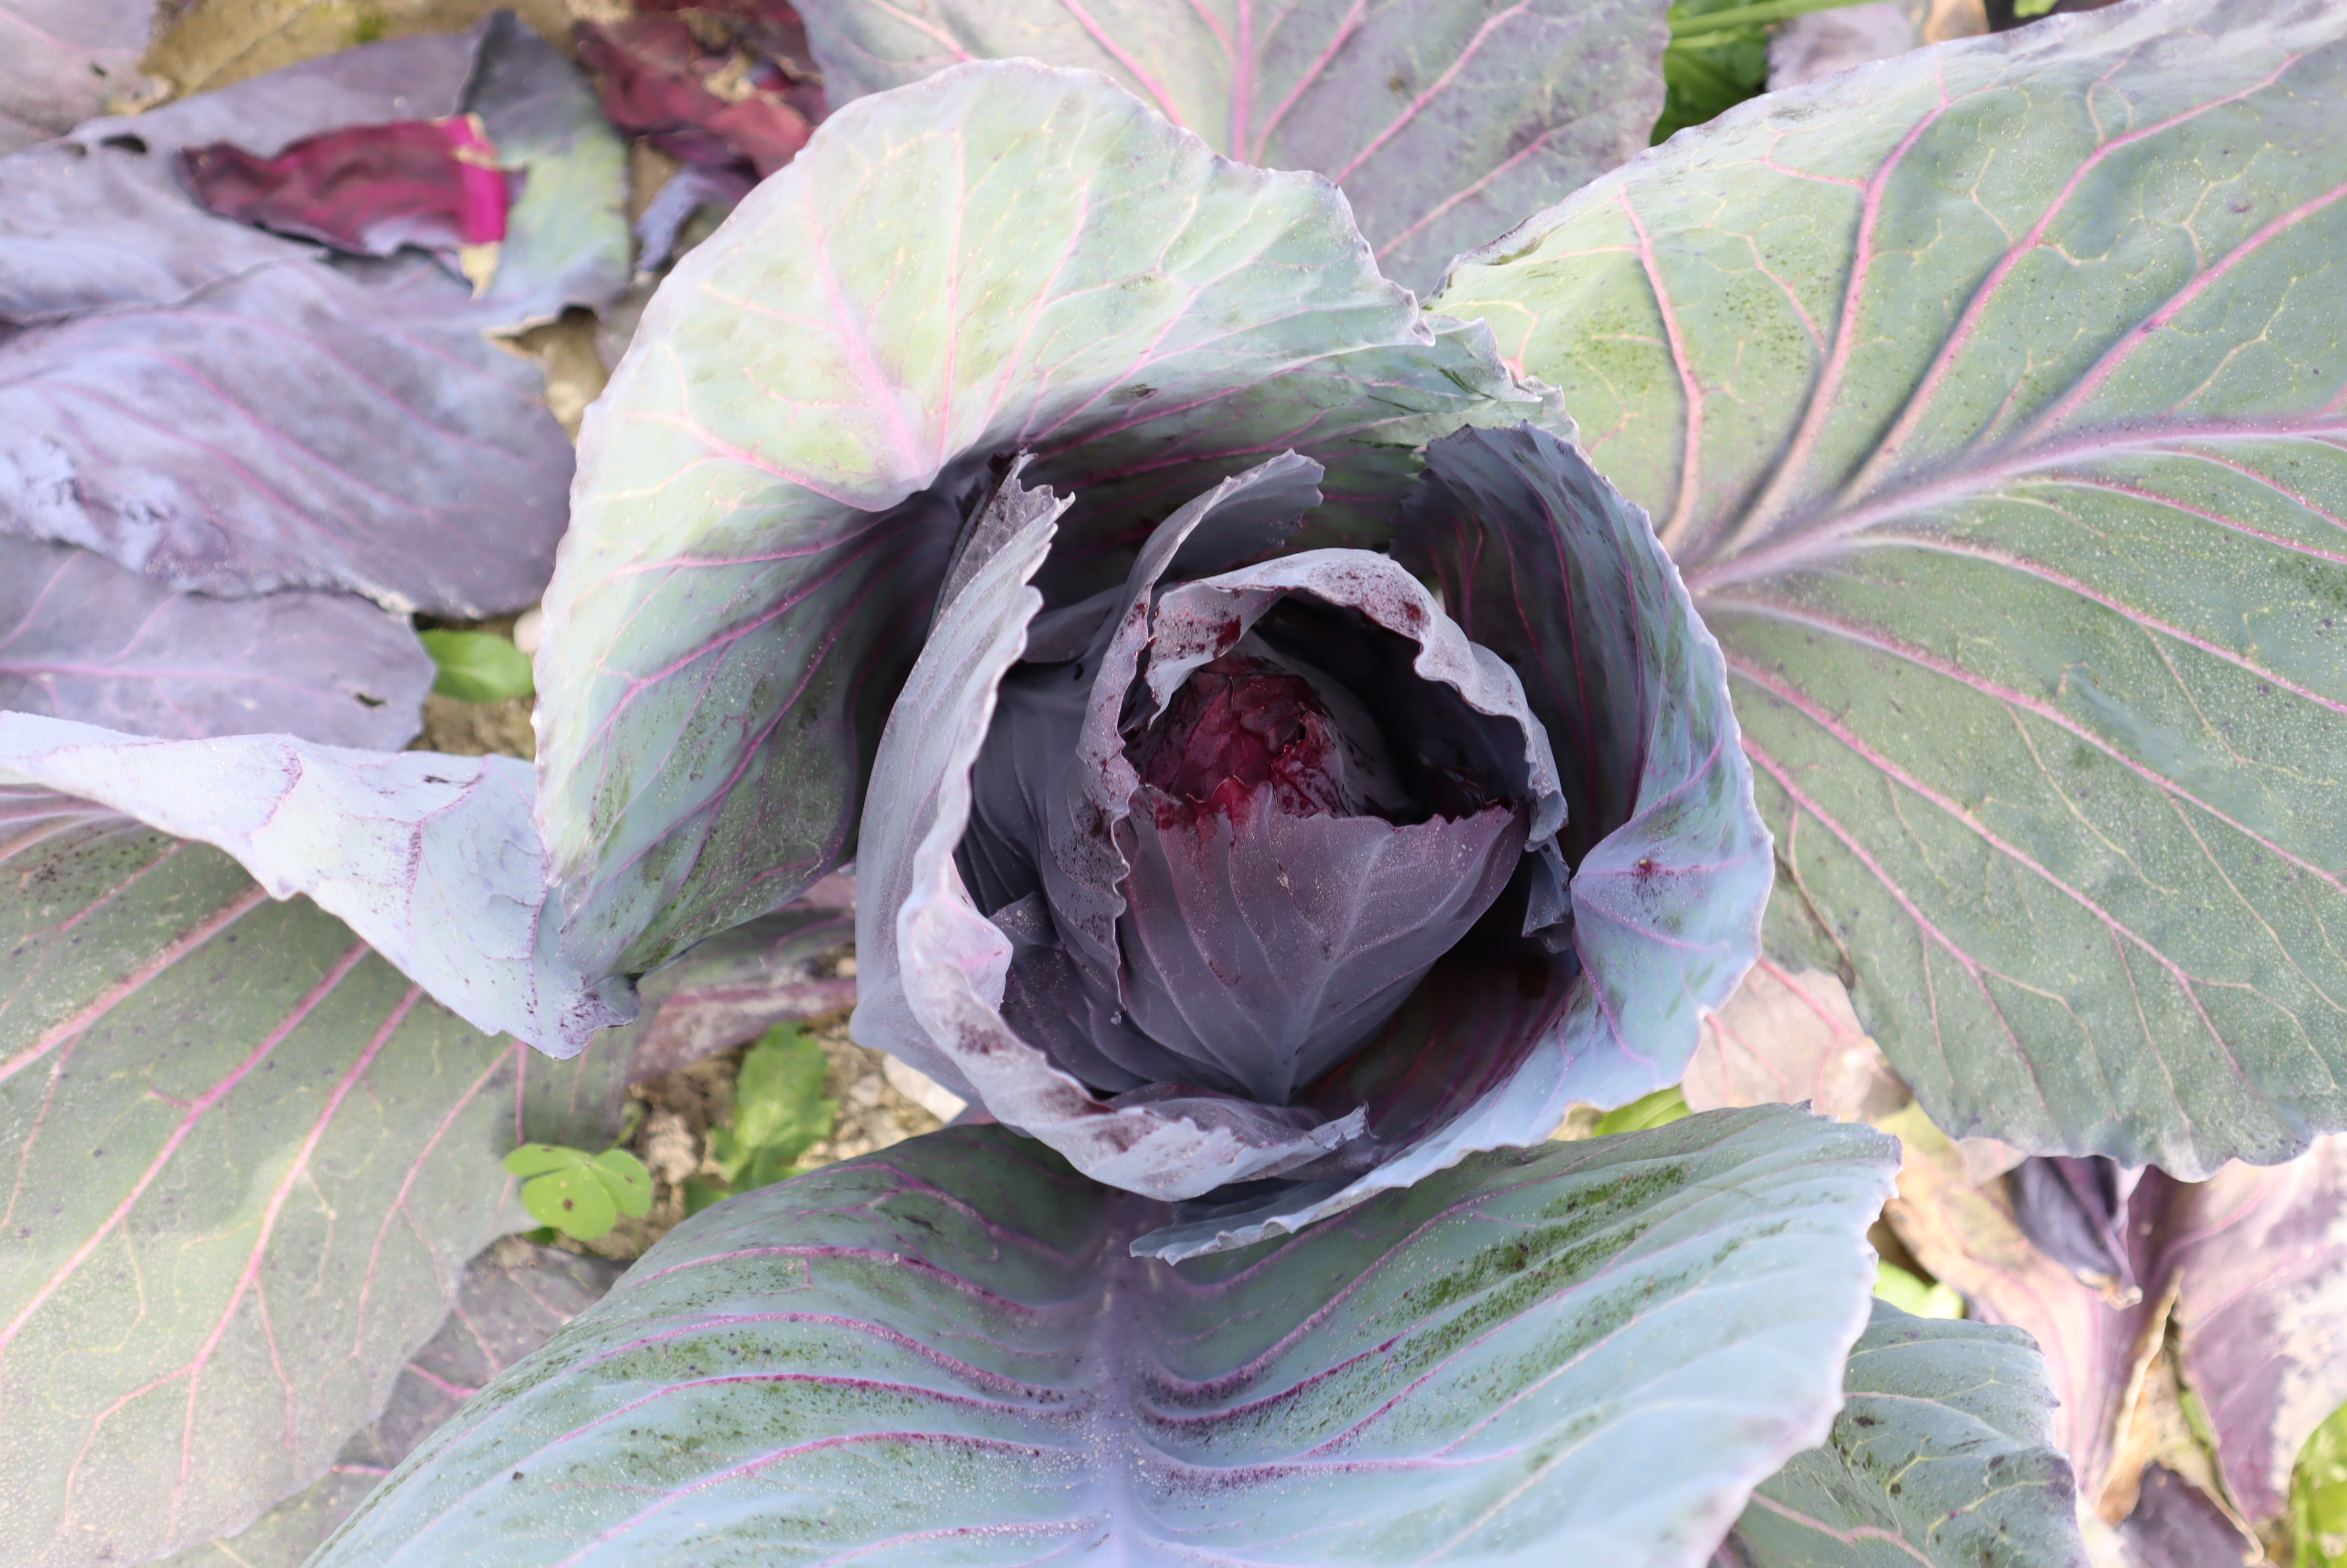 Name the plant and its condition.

cabbage, healthy
